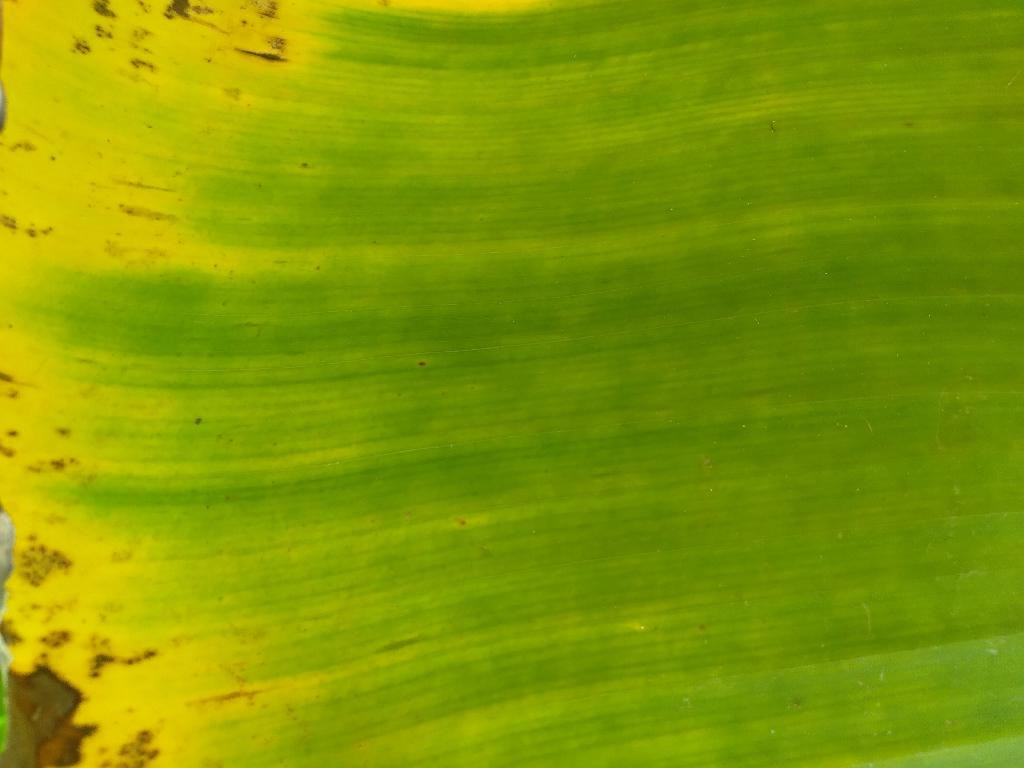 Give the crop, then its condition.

banana, fusarium wilt race 1
